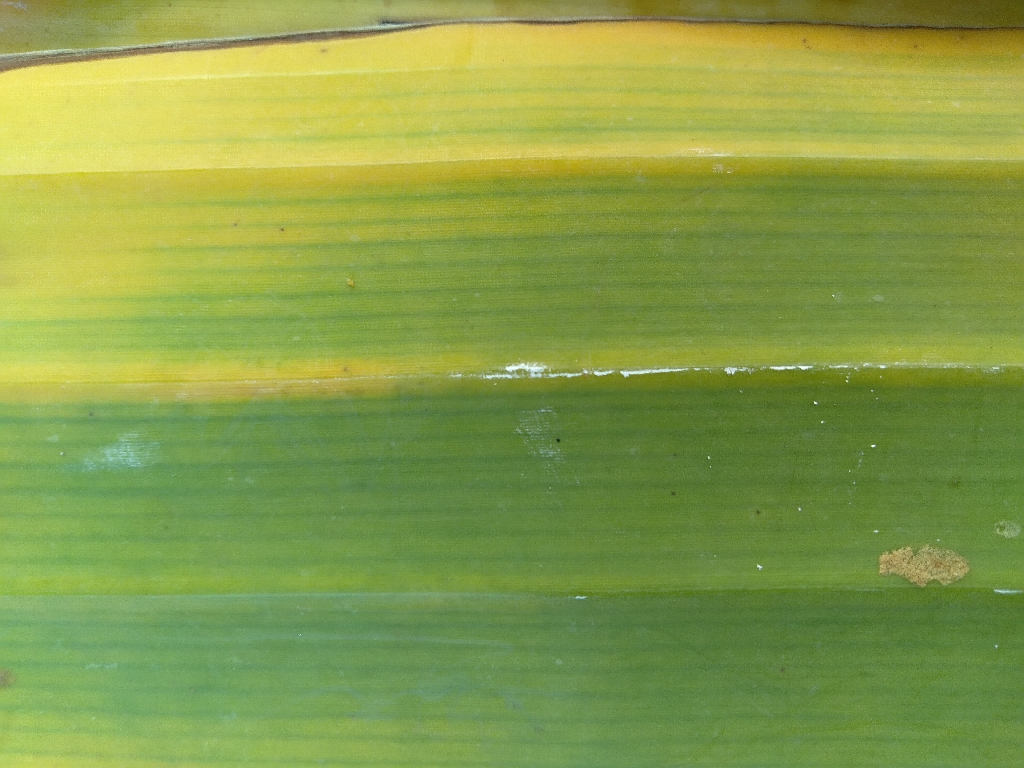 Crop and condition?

banana, fusarium wilt race 1
